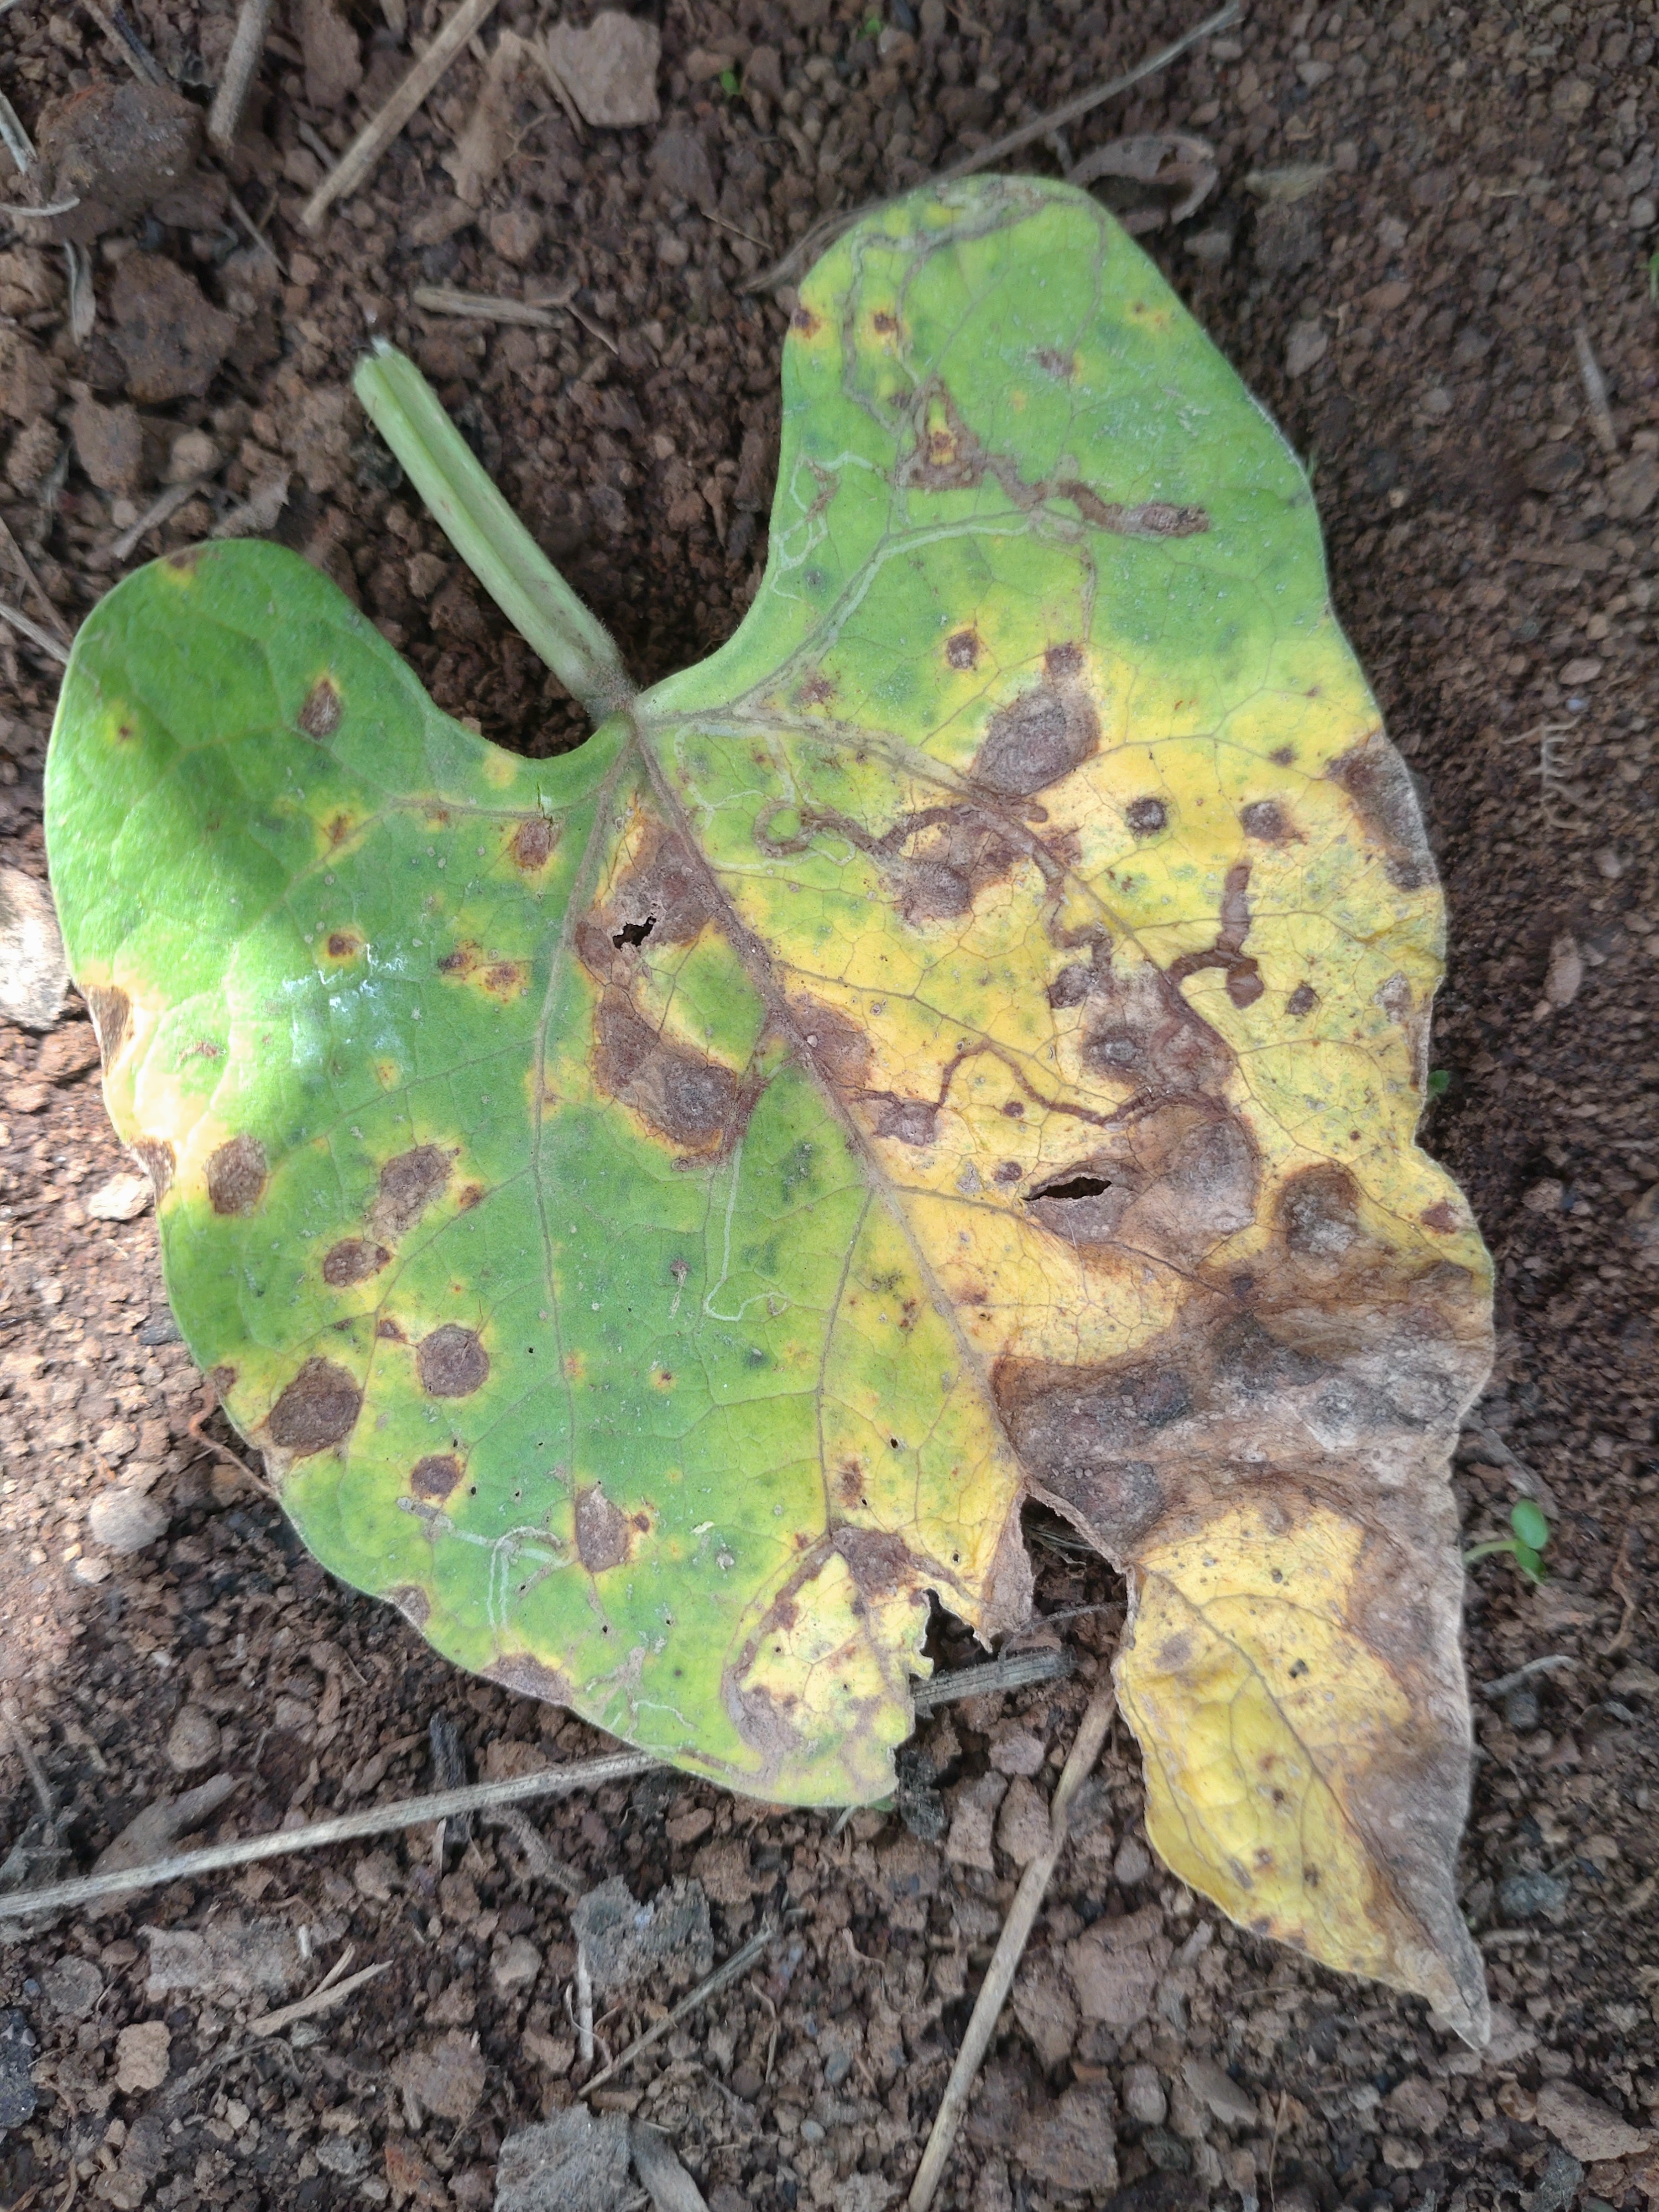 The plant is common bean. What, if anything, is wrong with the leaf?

rust
